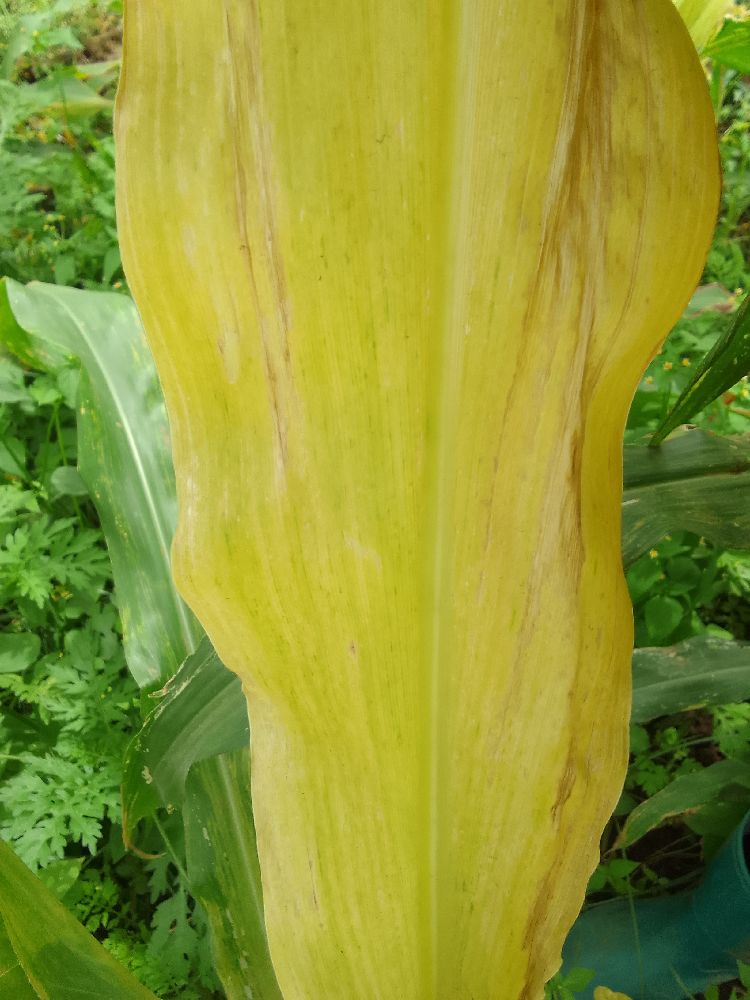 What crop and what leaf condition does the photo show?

maize, maize lethal necrosis
